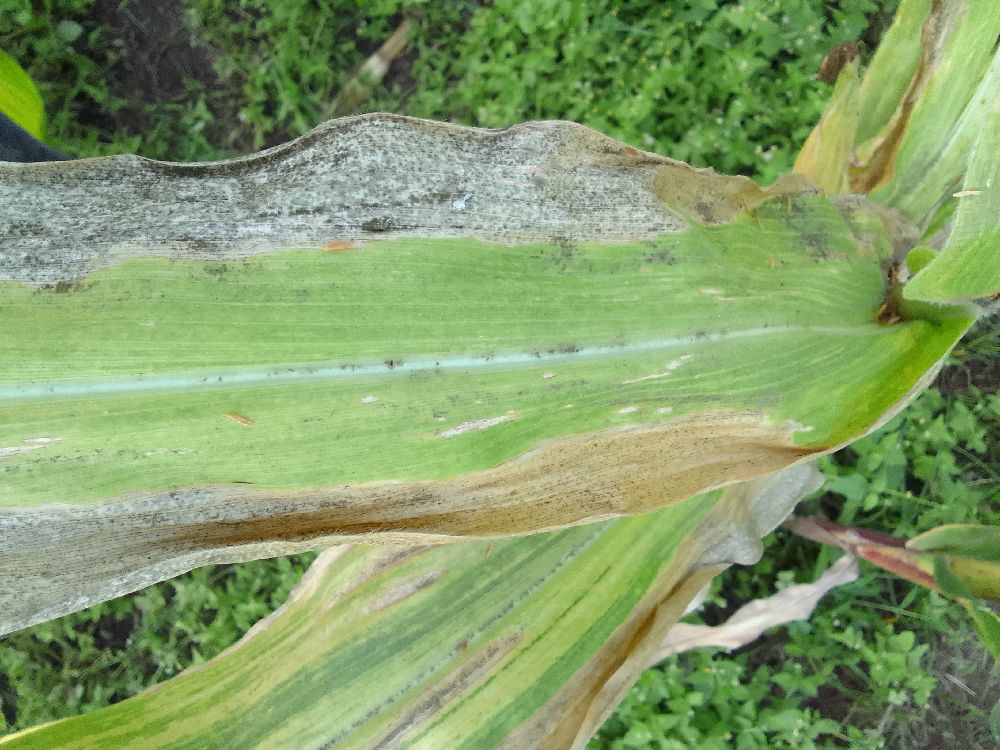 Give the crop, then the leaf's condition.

maize, maize lethal necrosis
